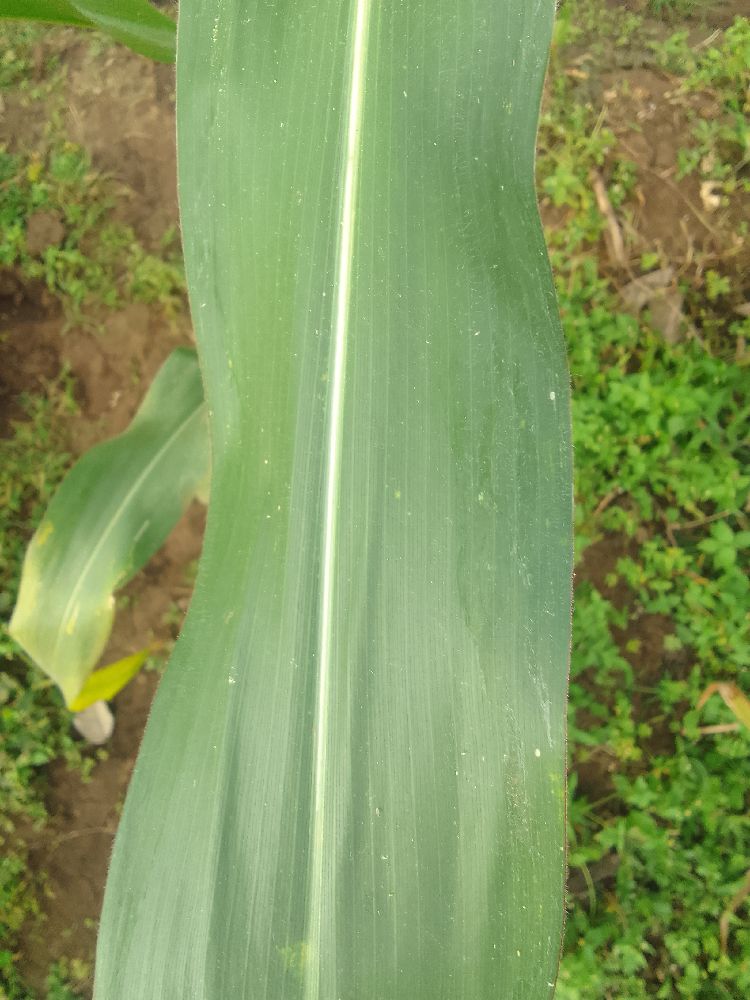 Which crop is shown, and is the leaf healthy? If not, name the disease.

maize, healthy
